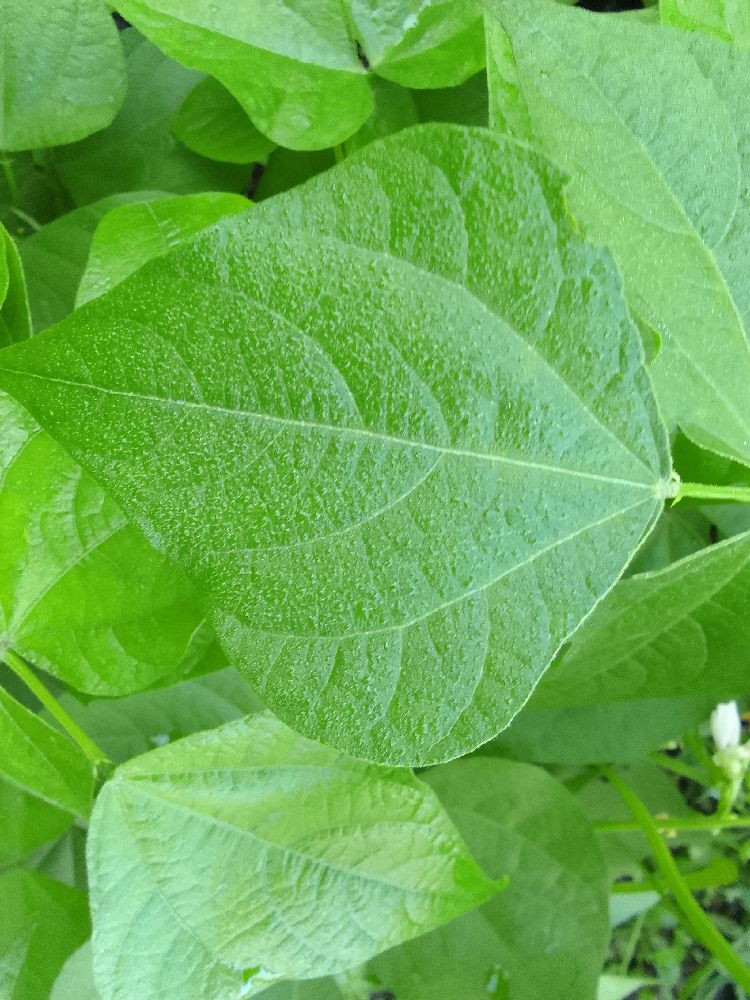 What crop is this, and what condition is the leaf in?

common bean, healthy
